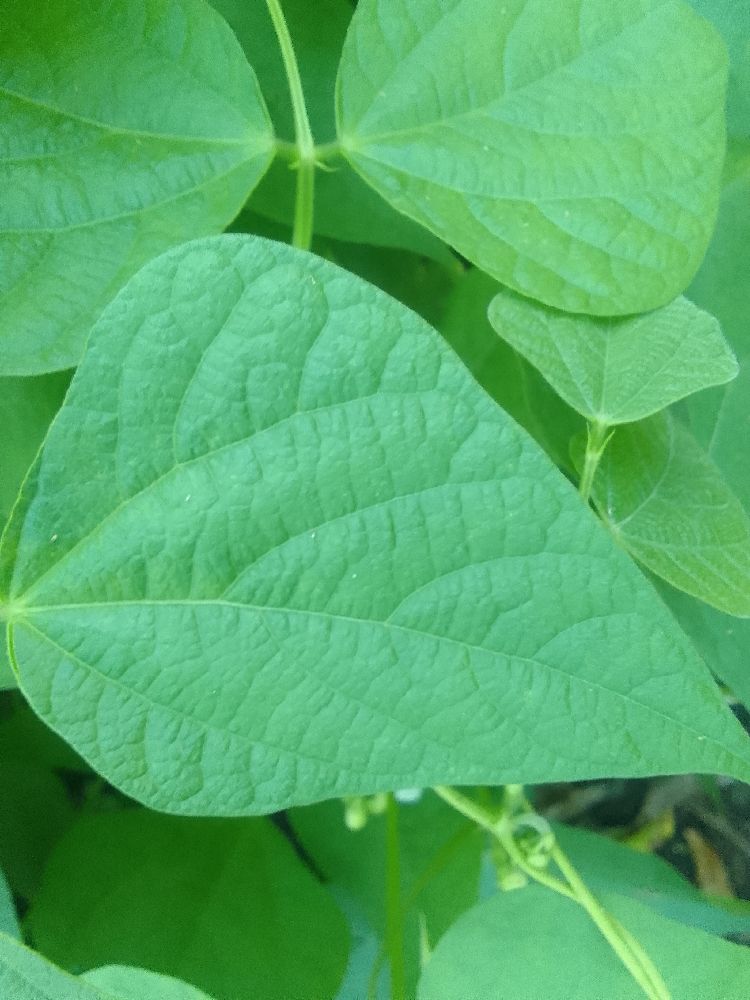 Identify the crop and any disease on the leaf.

common bean, healthy
